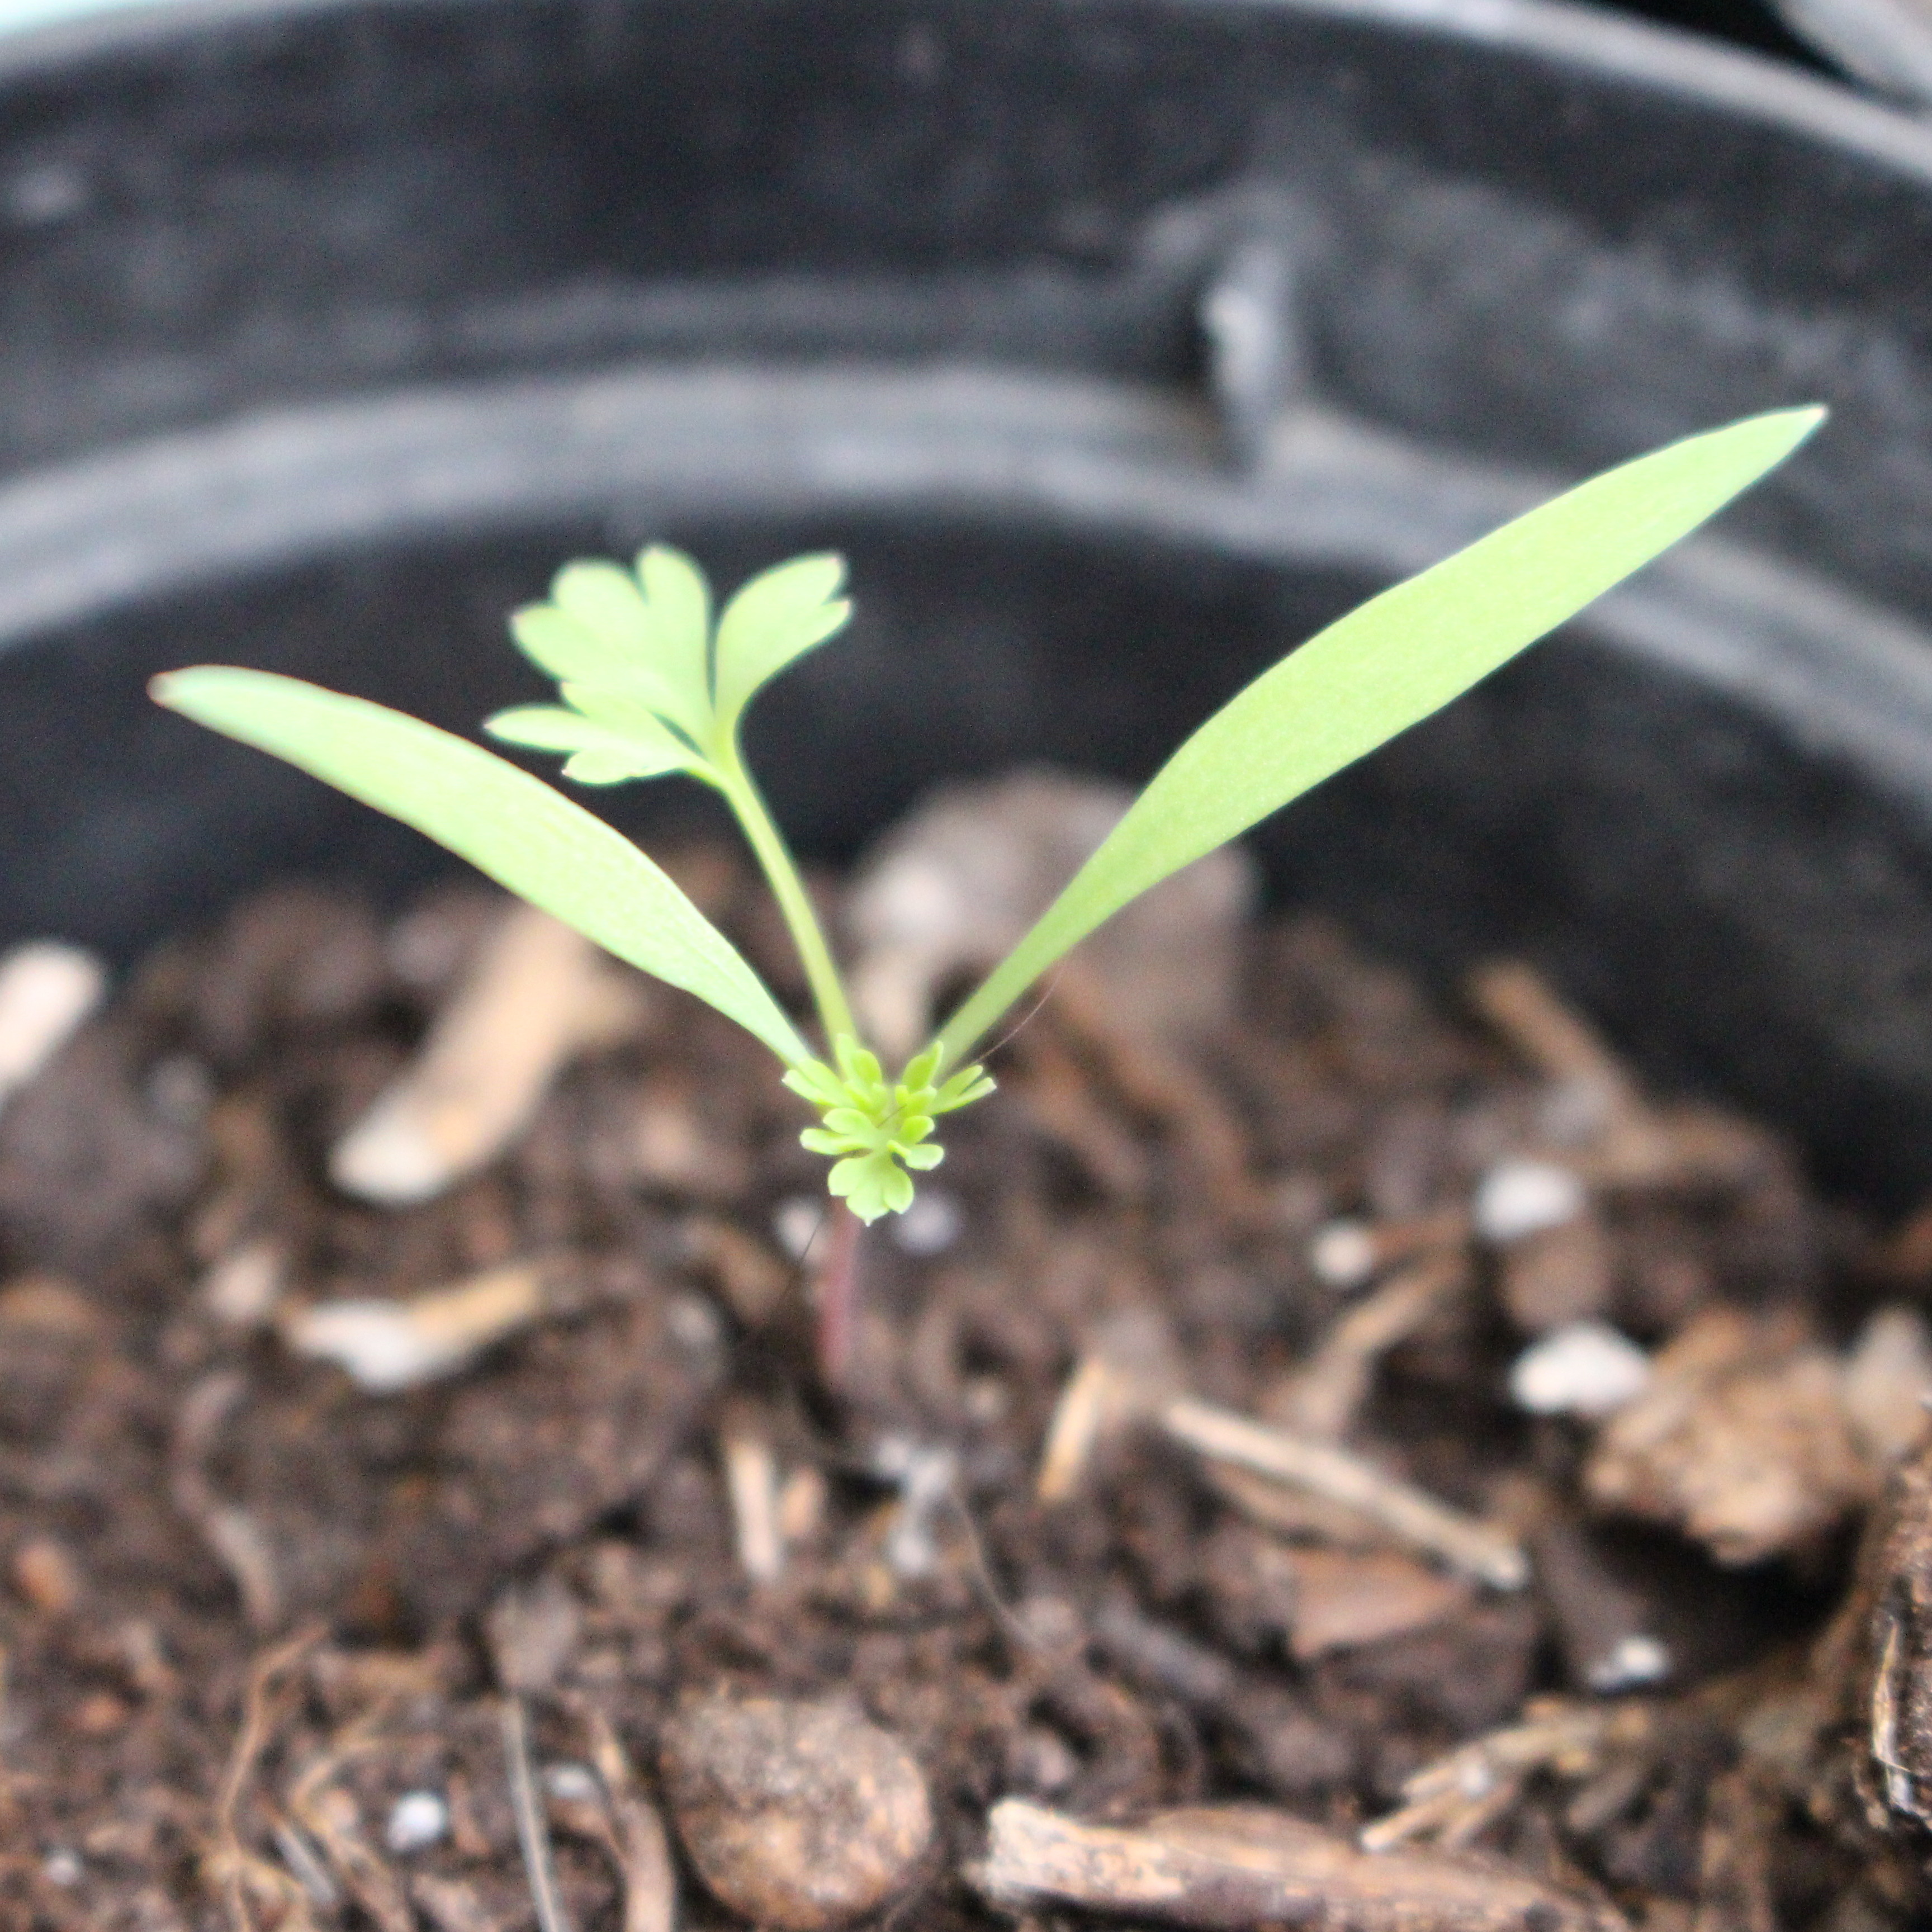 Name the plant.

Fumaria officinalis
